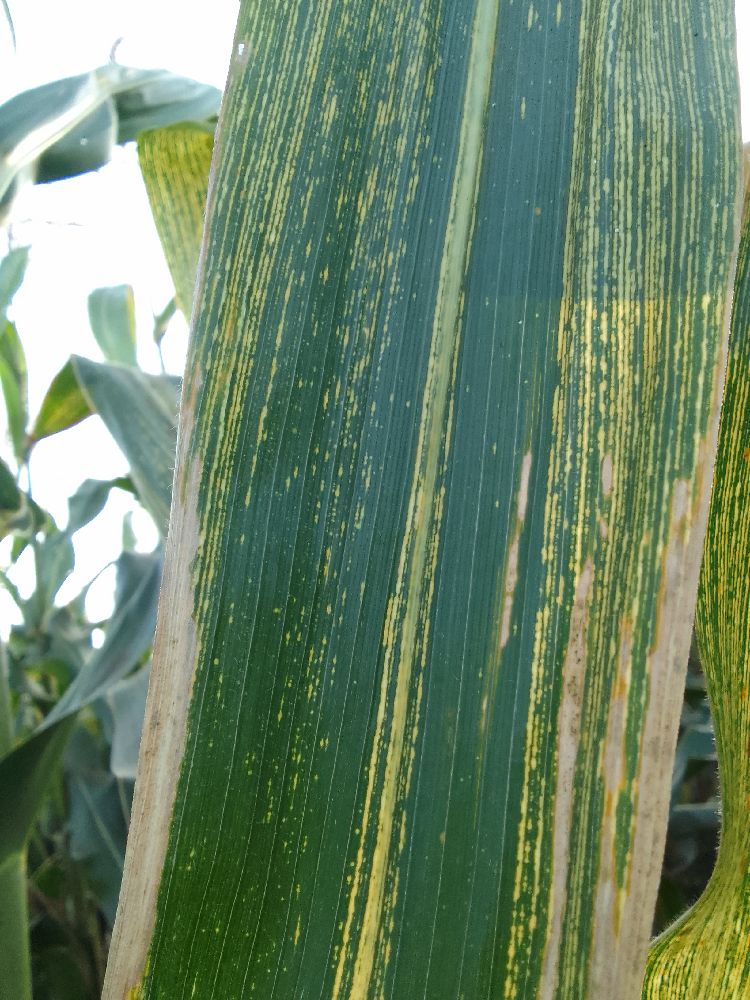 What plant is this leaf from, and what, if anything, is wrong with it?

maize, maize streak virus
